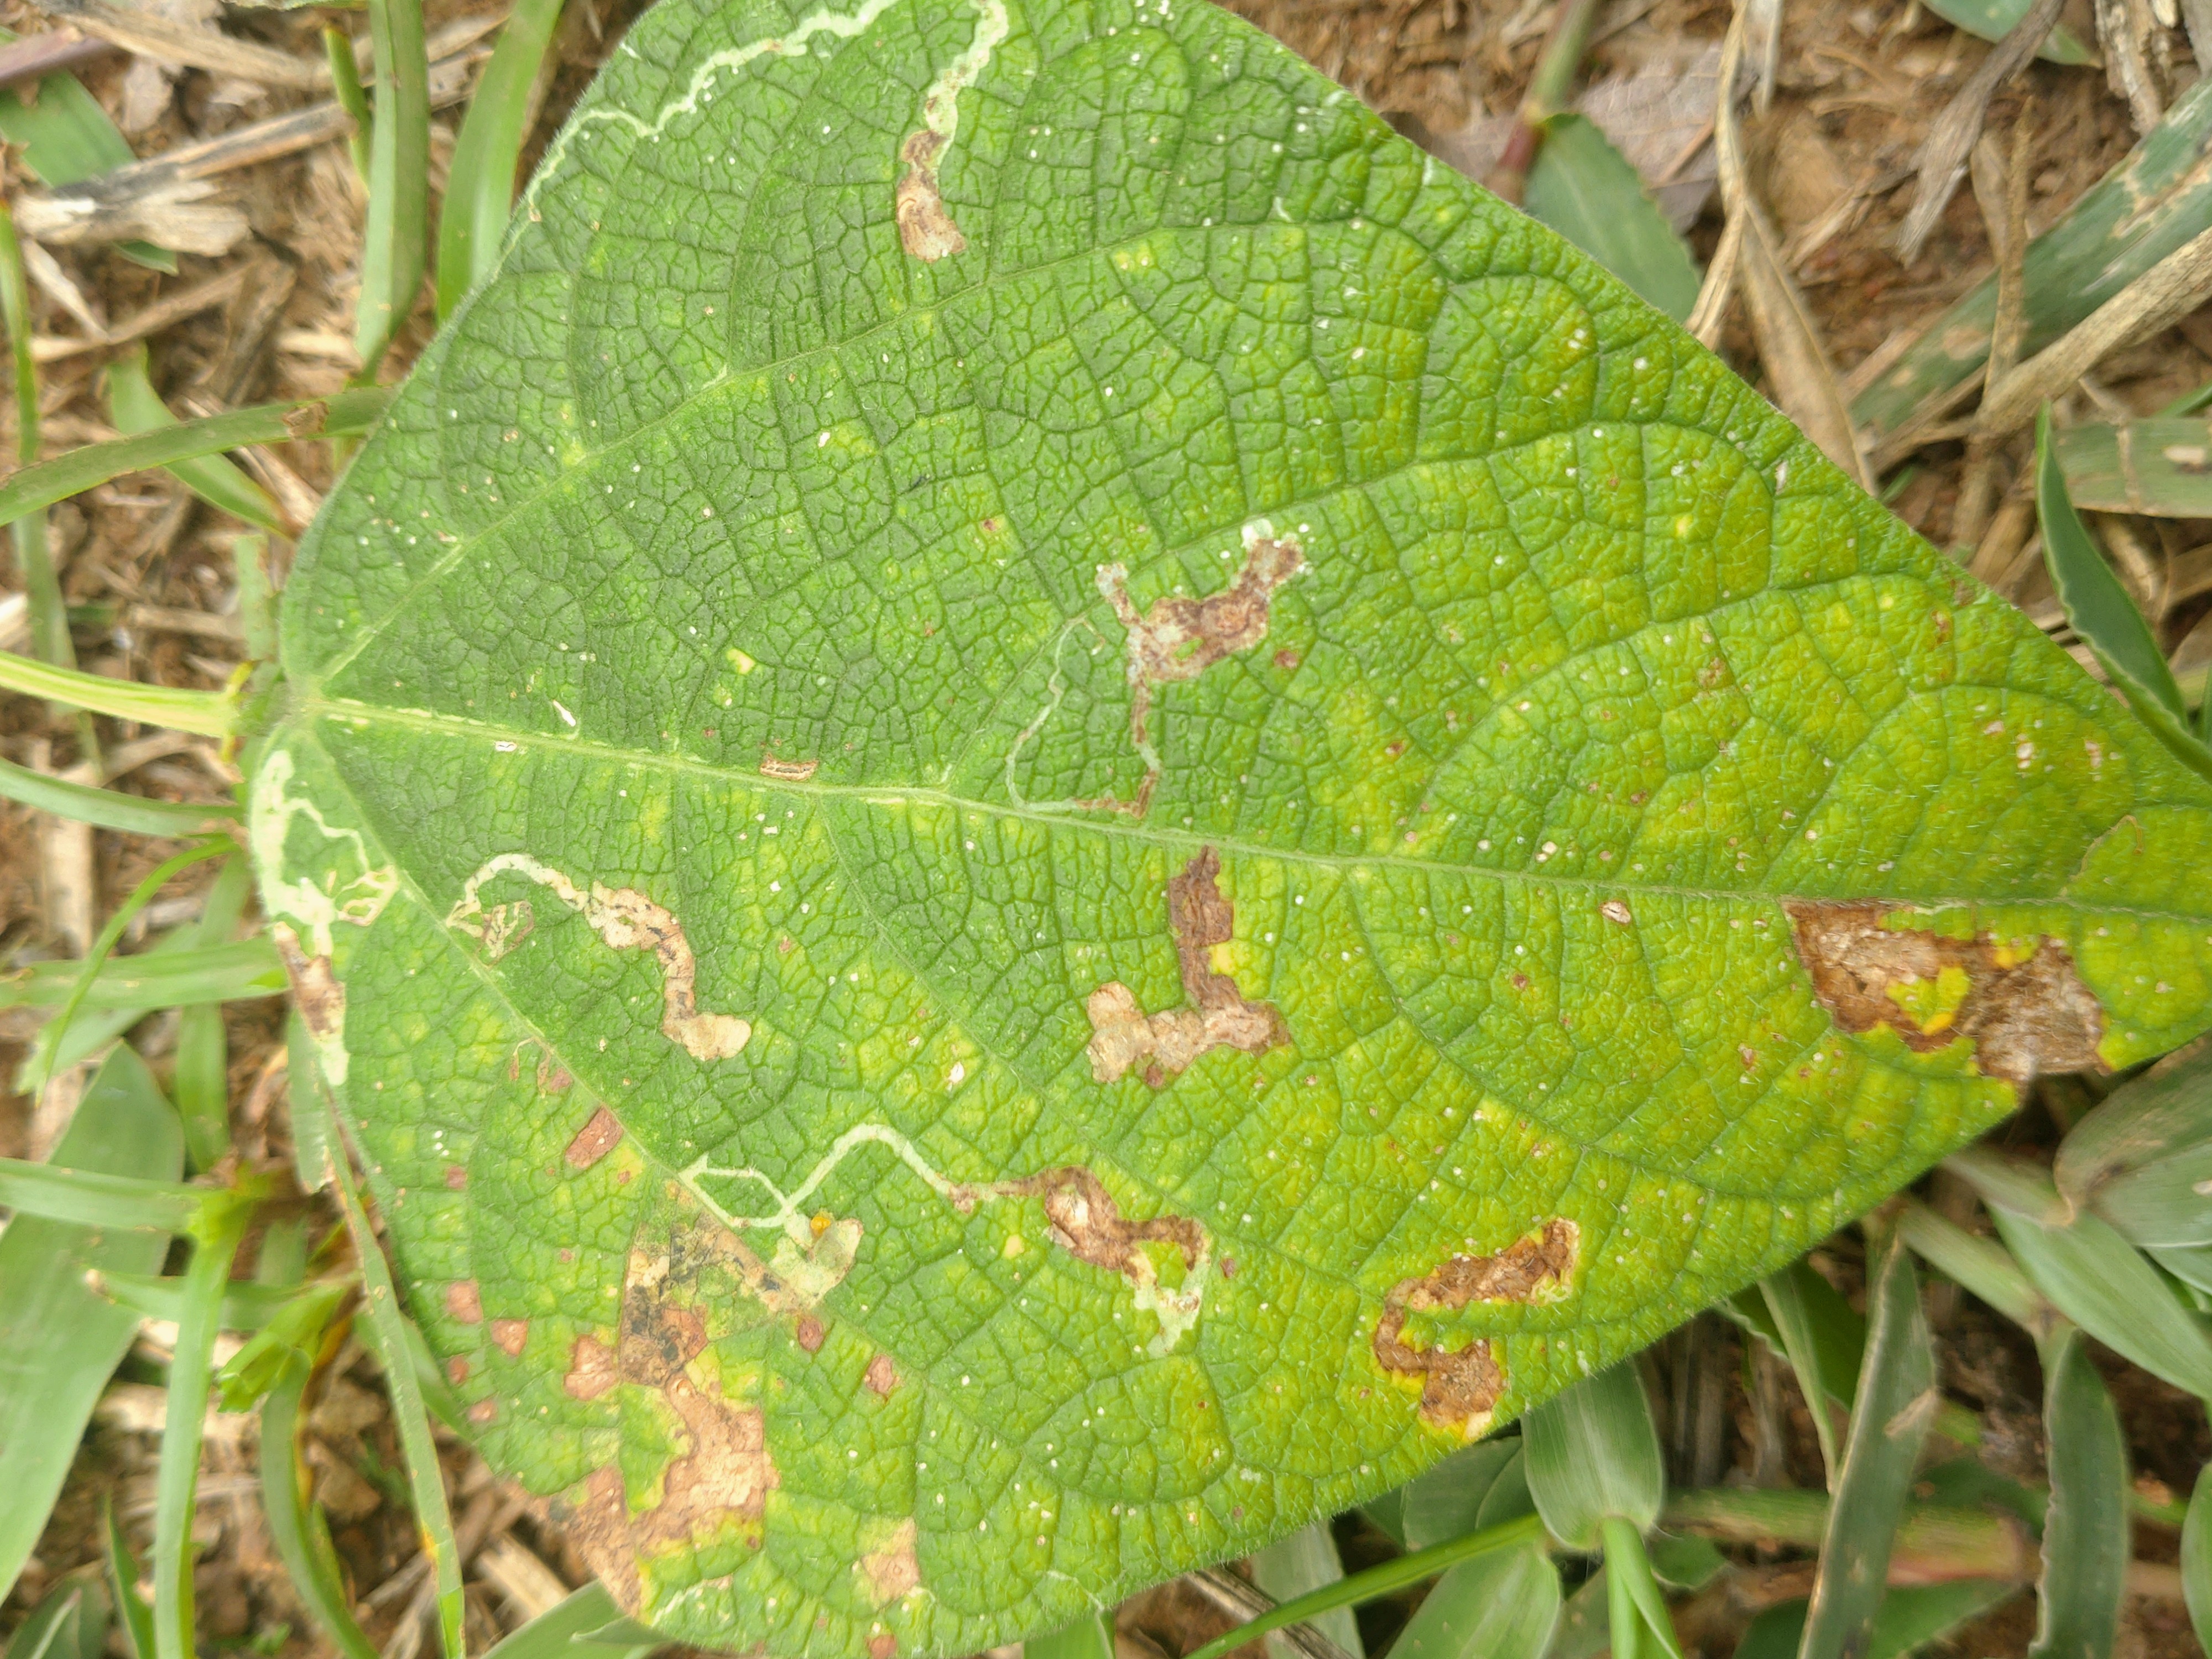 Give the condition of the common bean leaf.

rust
